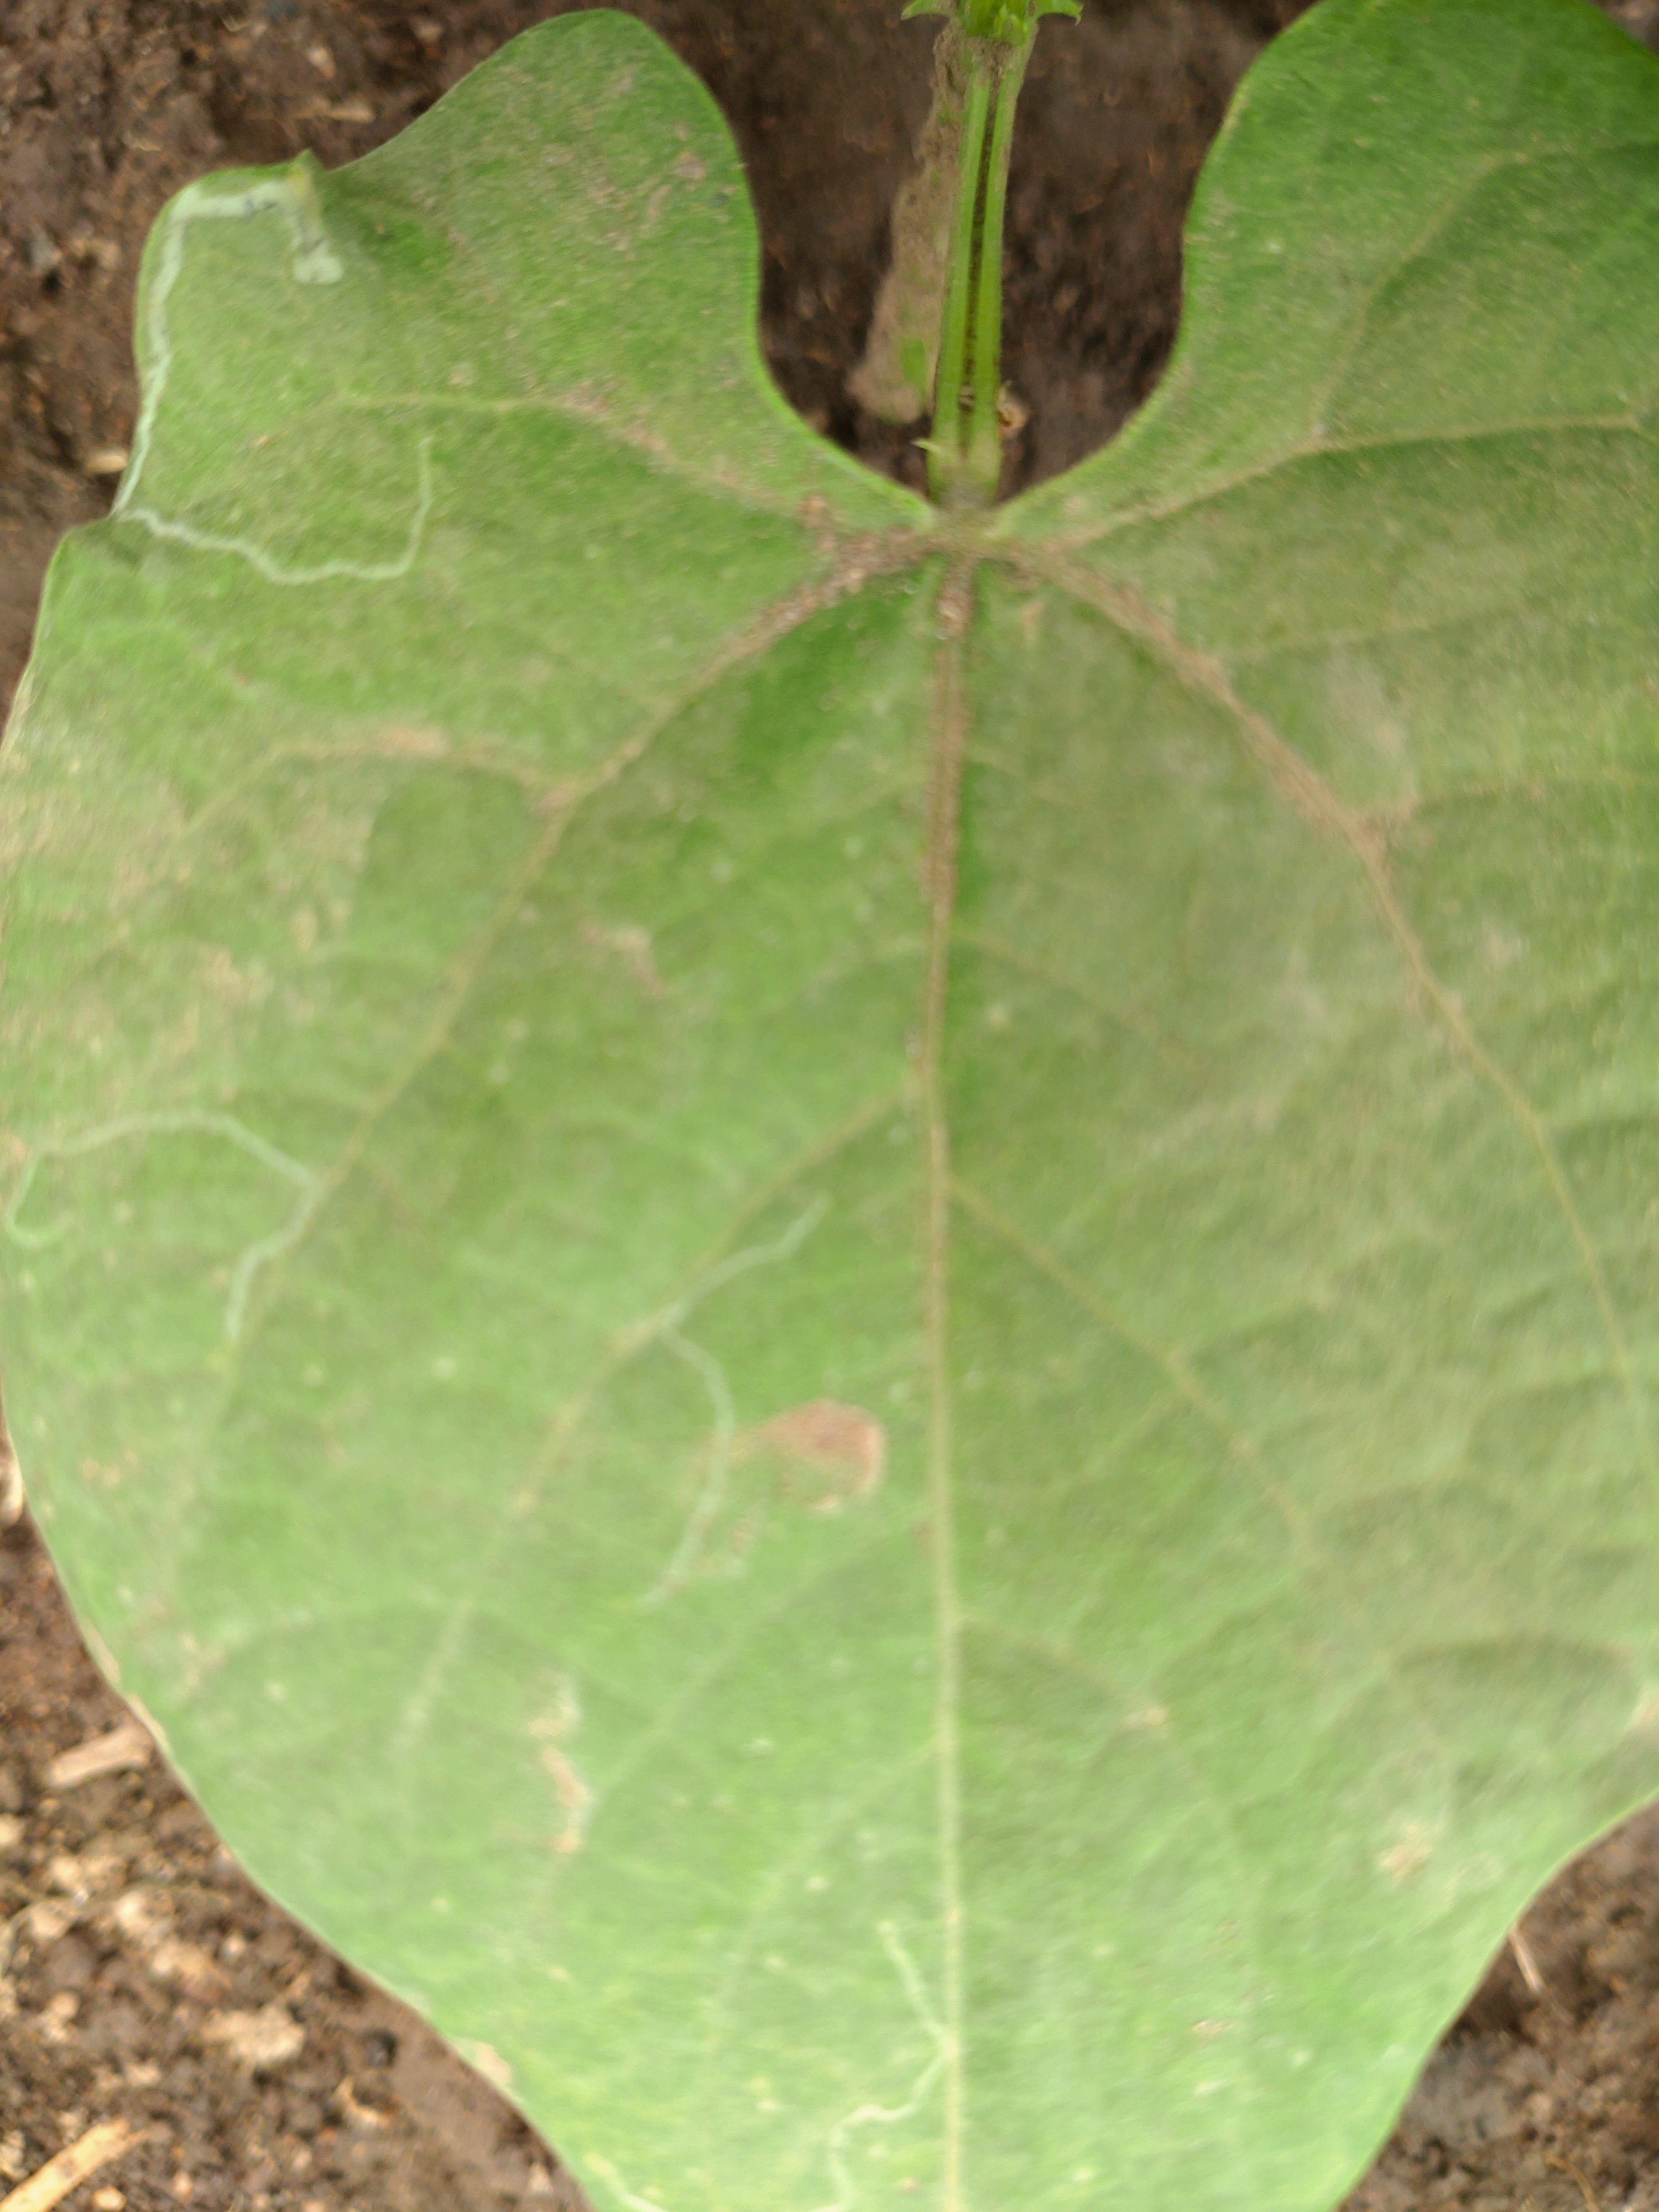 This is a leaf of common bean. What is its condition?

healthy
